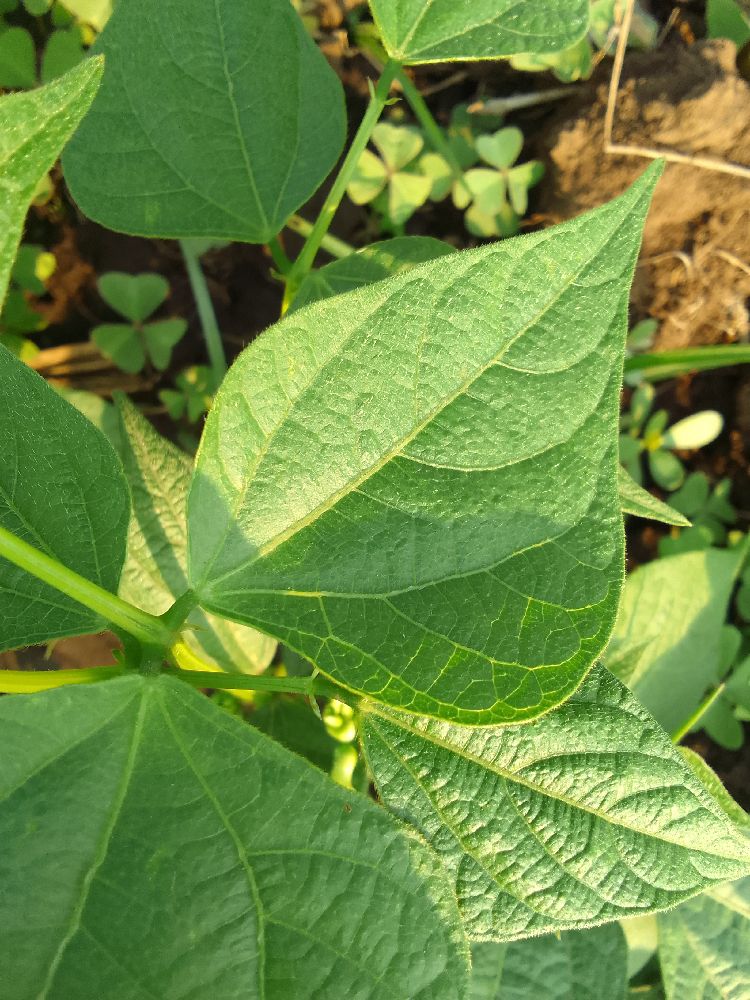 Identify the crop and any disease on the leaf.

common bean, healthy
